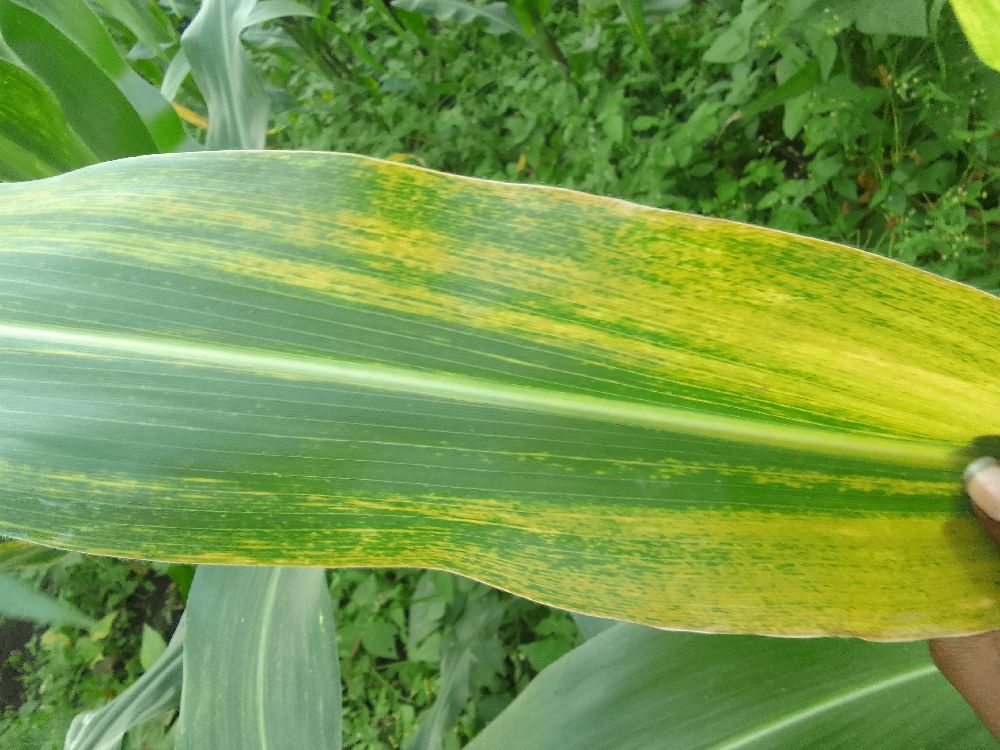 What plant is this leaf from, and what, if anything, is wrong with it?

maize, maize lethal necrosis
